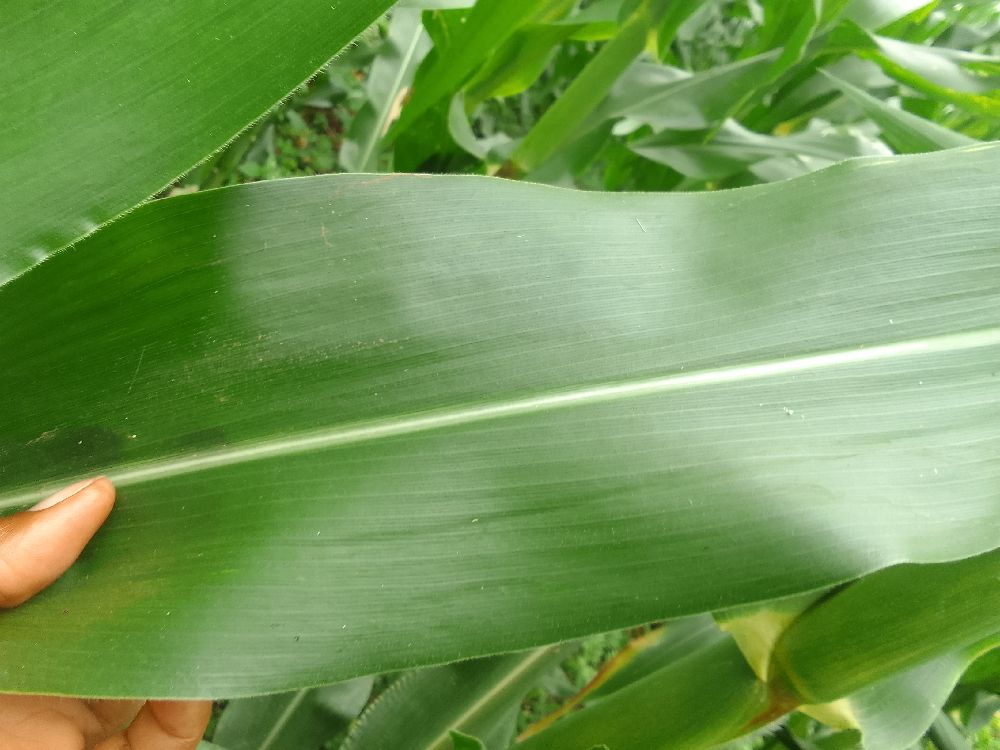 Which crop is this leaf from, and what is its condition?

maize, healthy
